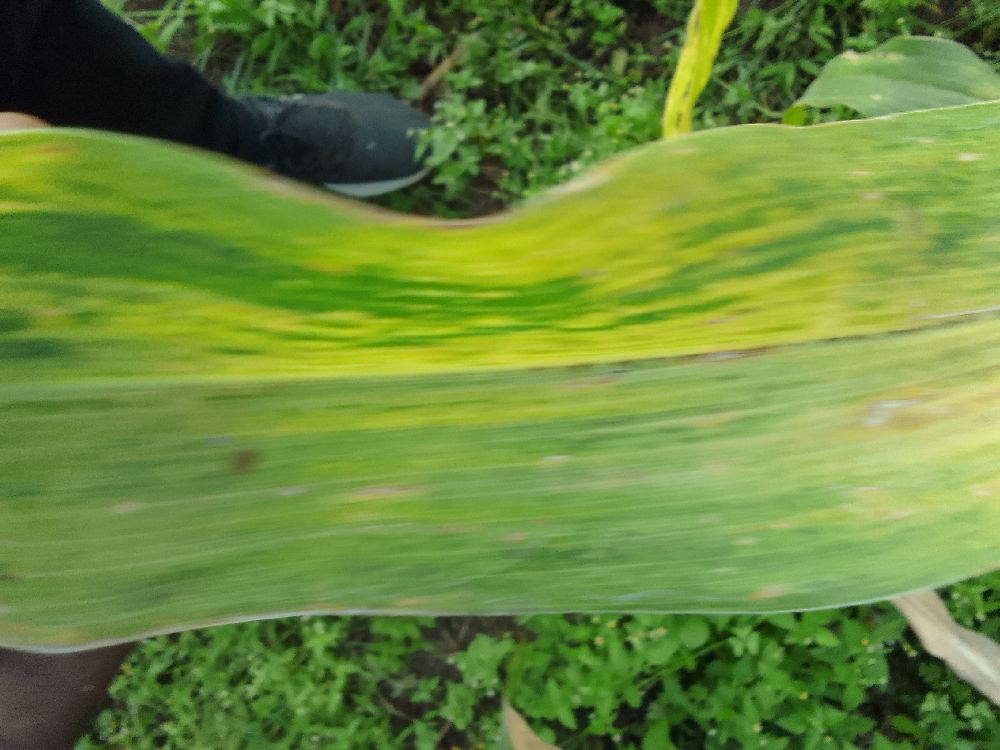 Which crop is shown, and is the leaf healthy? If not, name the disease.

maize, maize lethal necrosis
